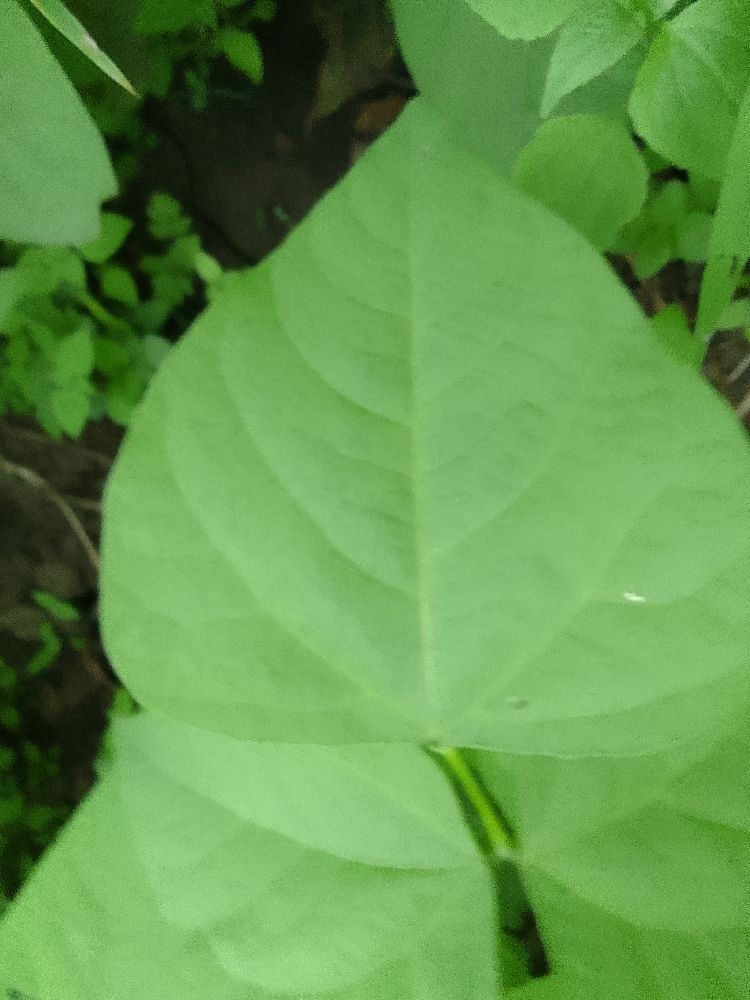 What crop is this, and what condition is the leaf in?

common bean, healthy
